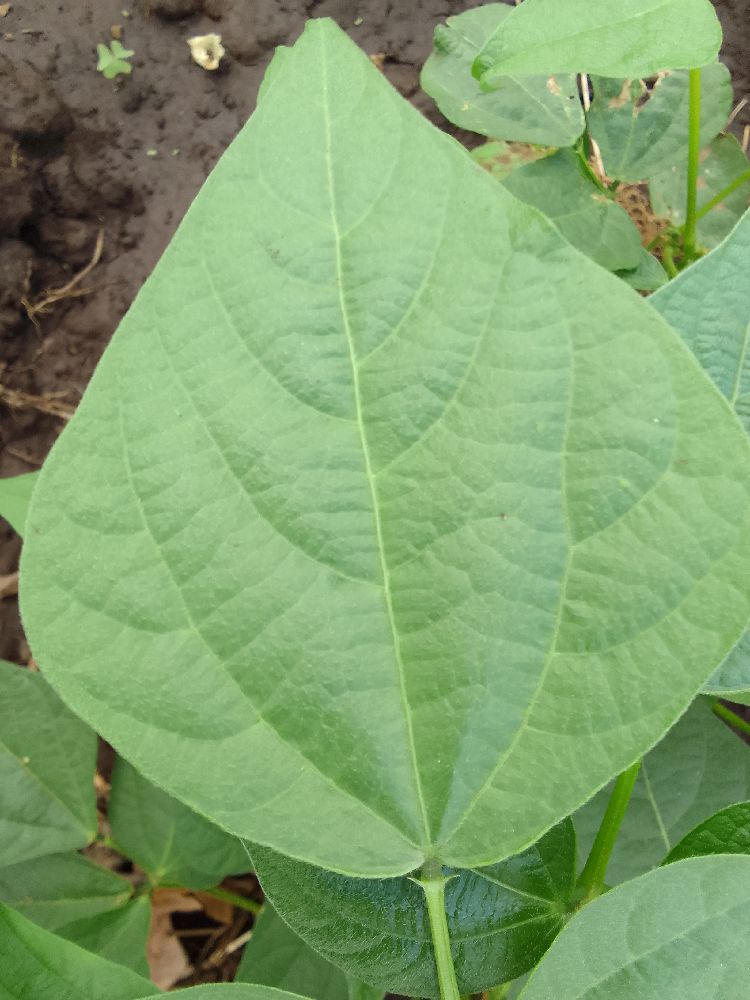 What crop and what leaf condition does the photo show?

common bean, healthy
